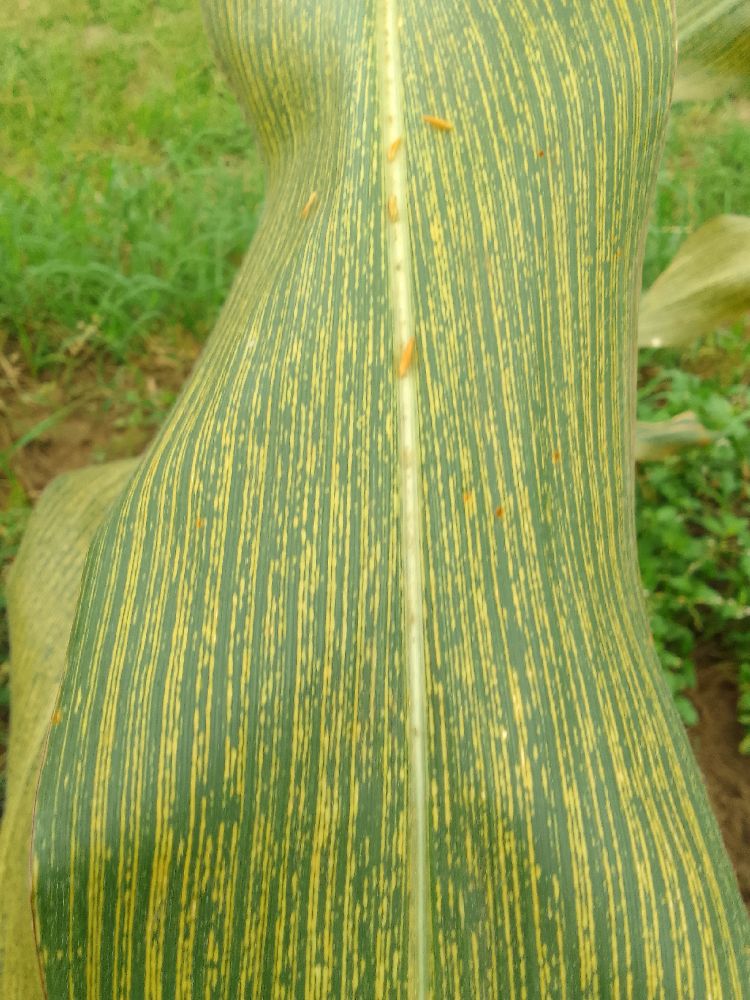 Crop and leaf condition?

maize, maize streak virus
